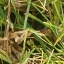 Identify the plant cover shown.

grass
